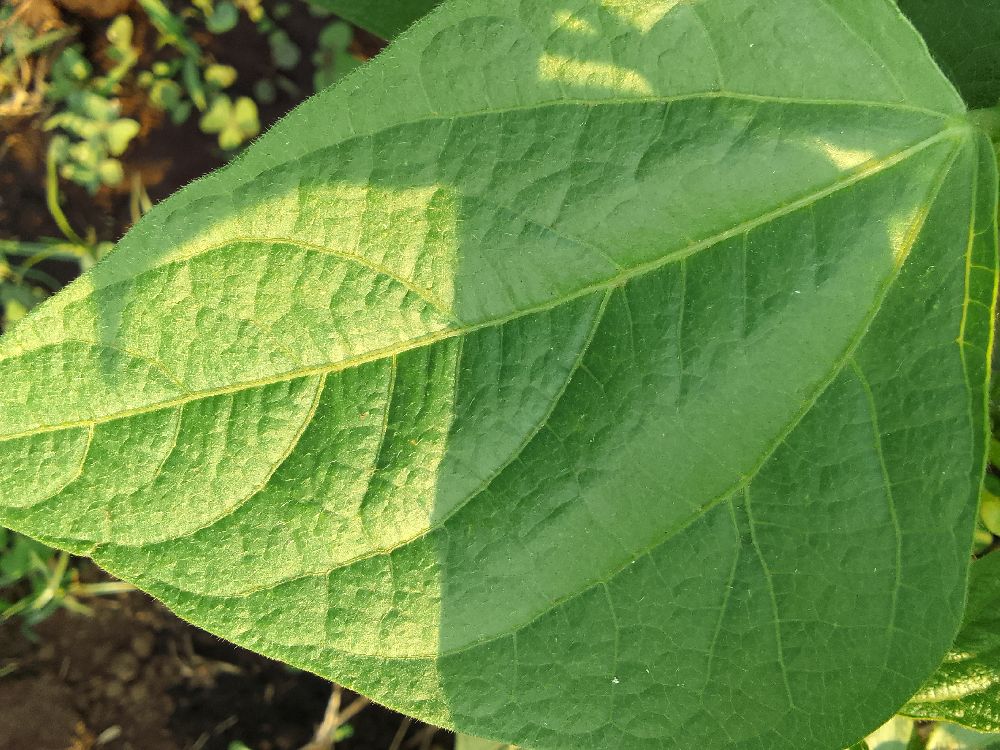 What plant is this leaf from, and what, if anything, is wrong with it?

common bean, healthy
